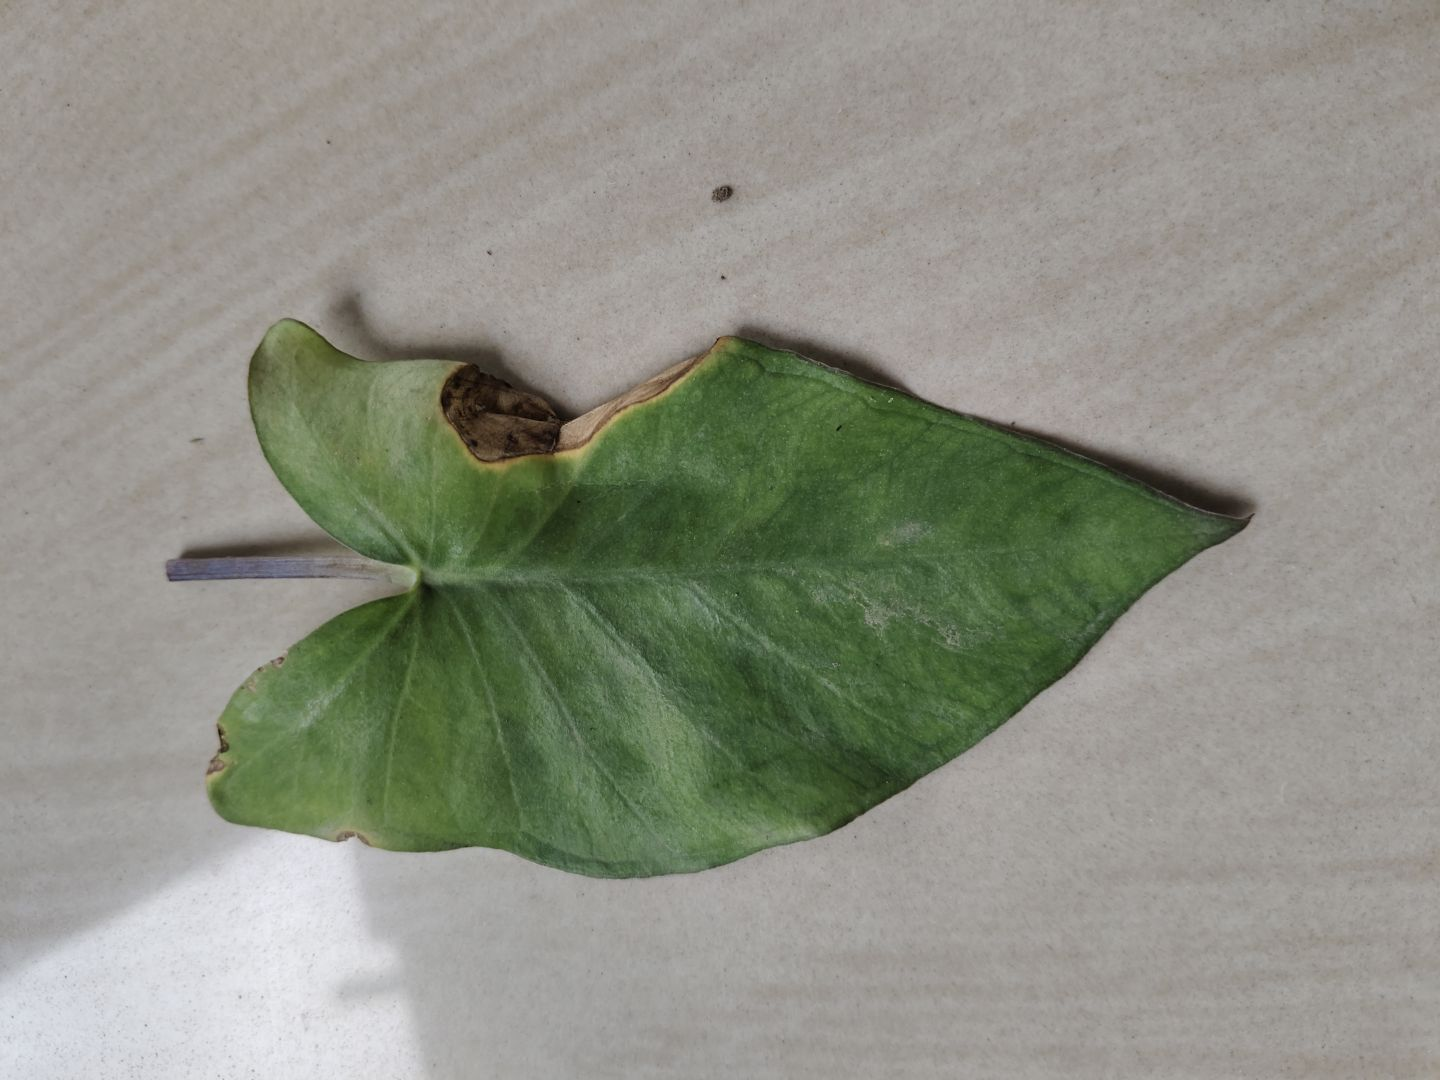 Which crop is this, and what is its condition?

taro, leaf blight
